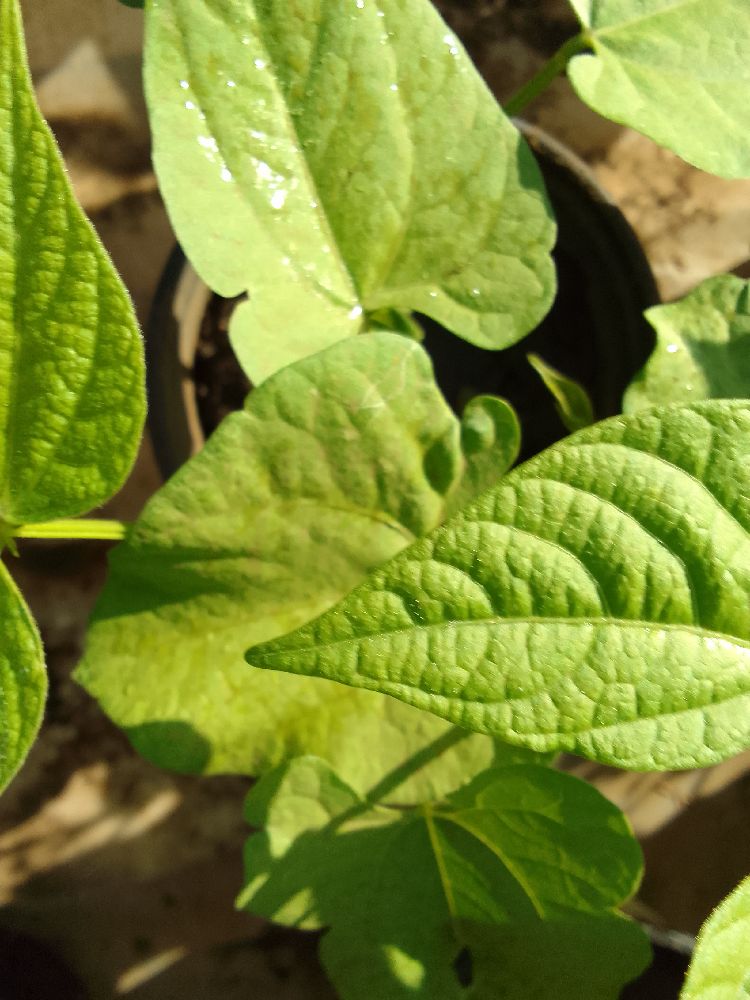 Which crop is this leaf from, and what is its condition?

common bean, healthy
